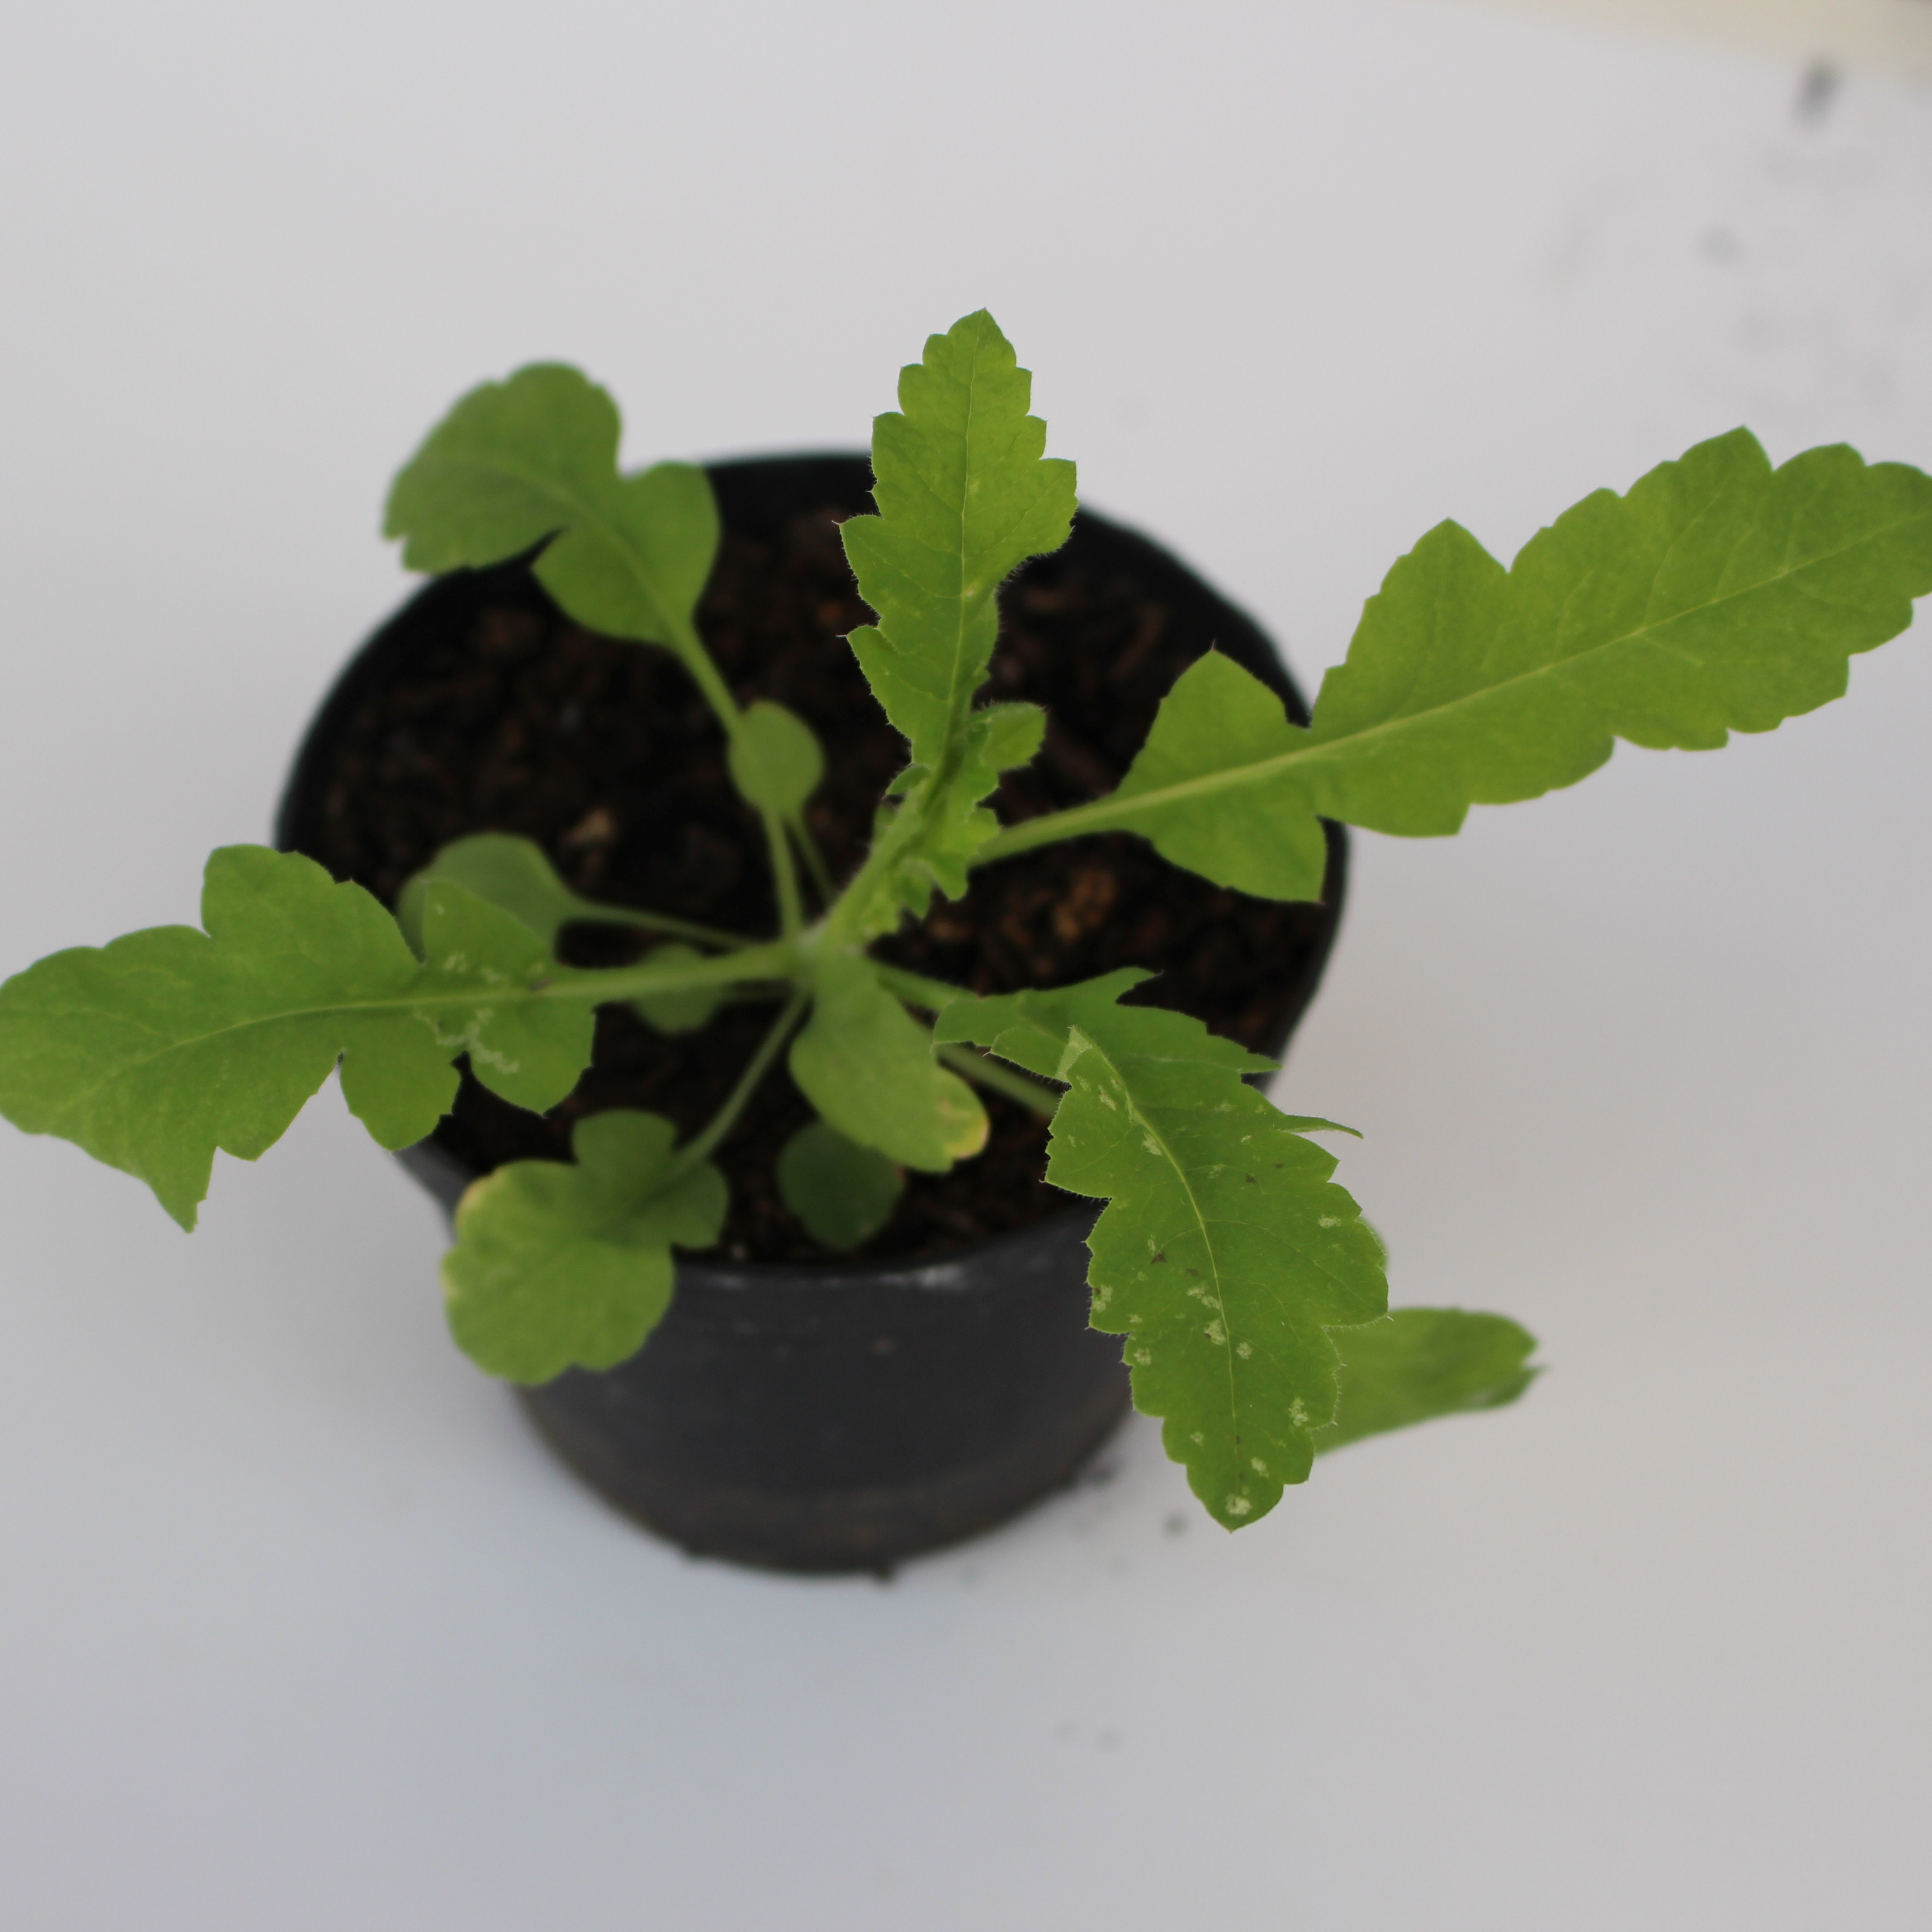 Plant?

Papaver rhoeas
